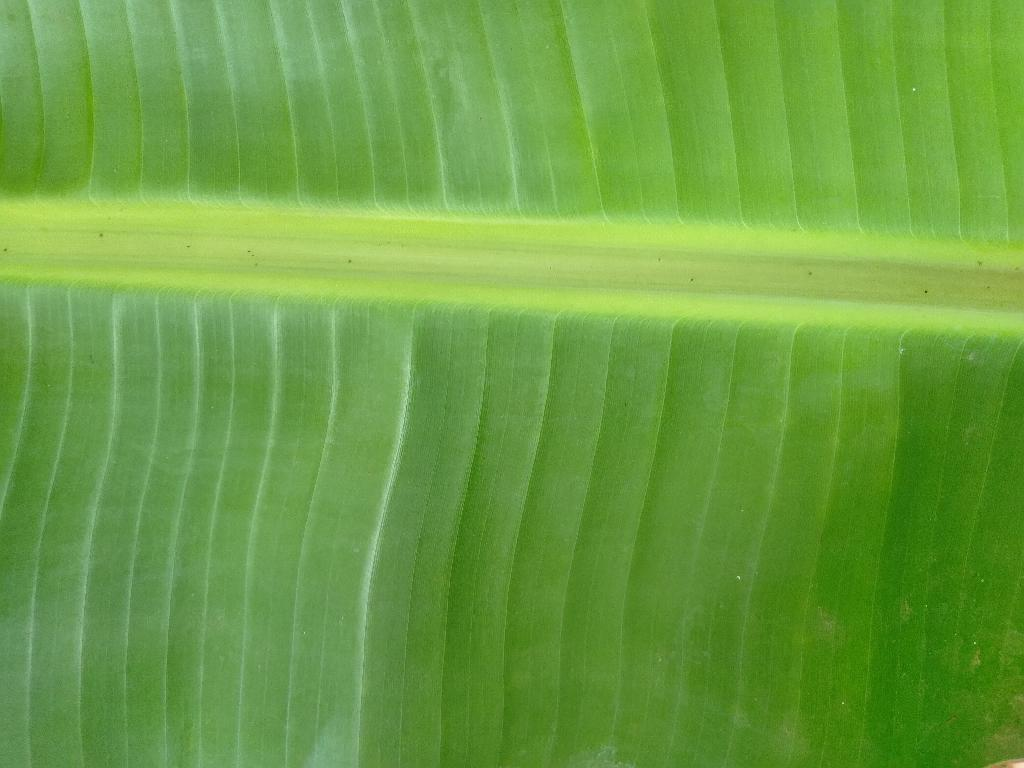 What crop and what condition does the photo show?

banana, healthy
